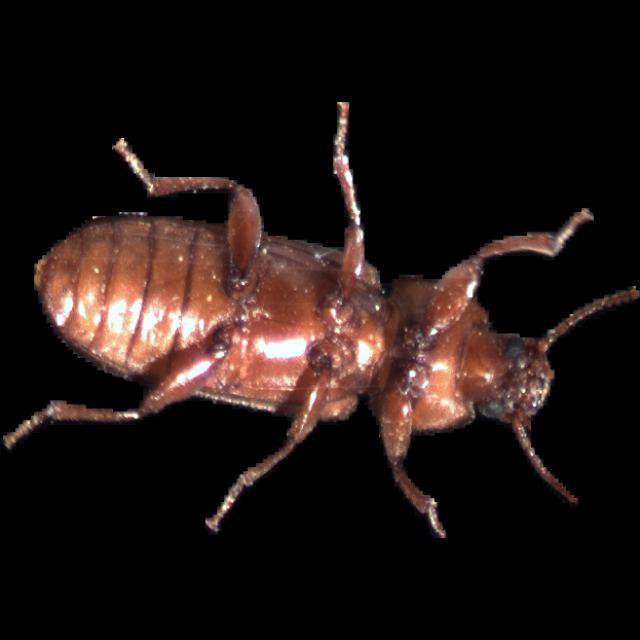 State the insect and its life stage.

mealworm beetle
